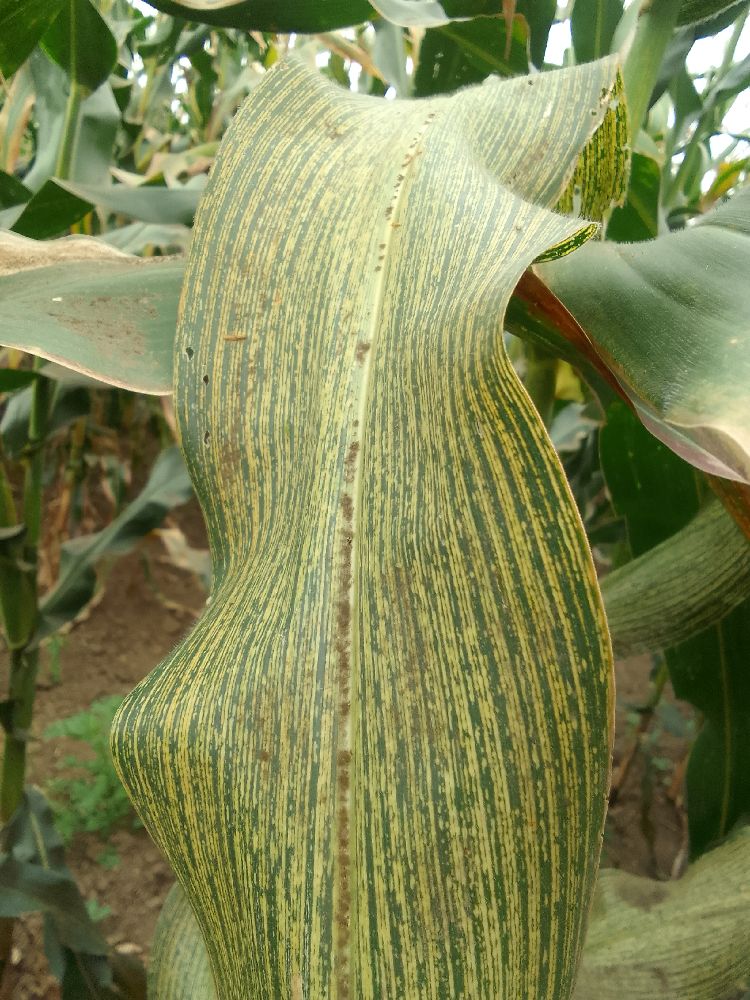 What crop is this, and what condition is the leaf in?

maize, maize streak virus
